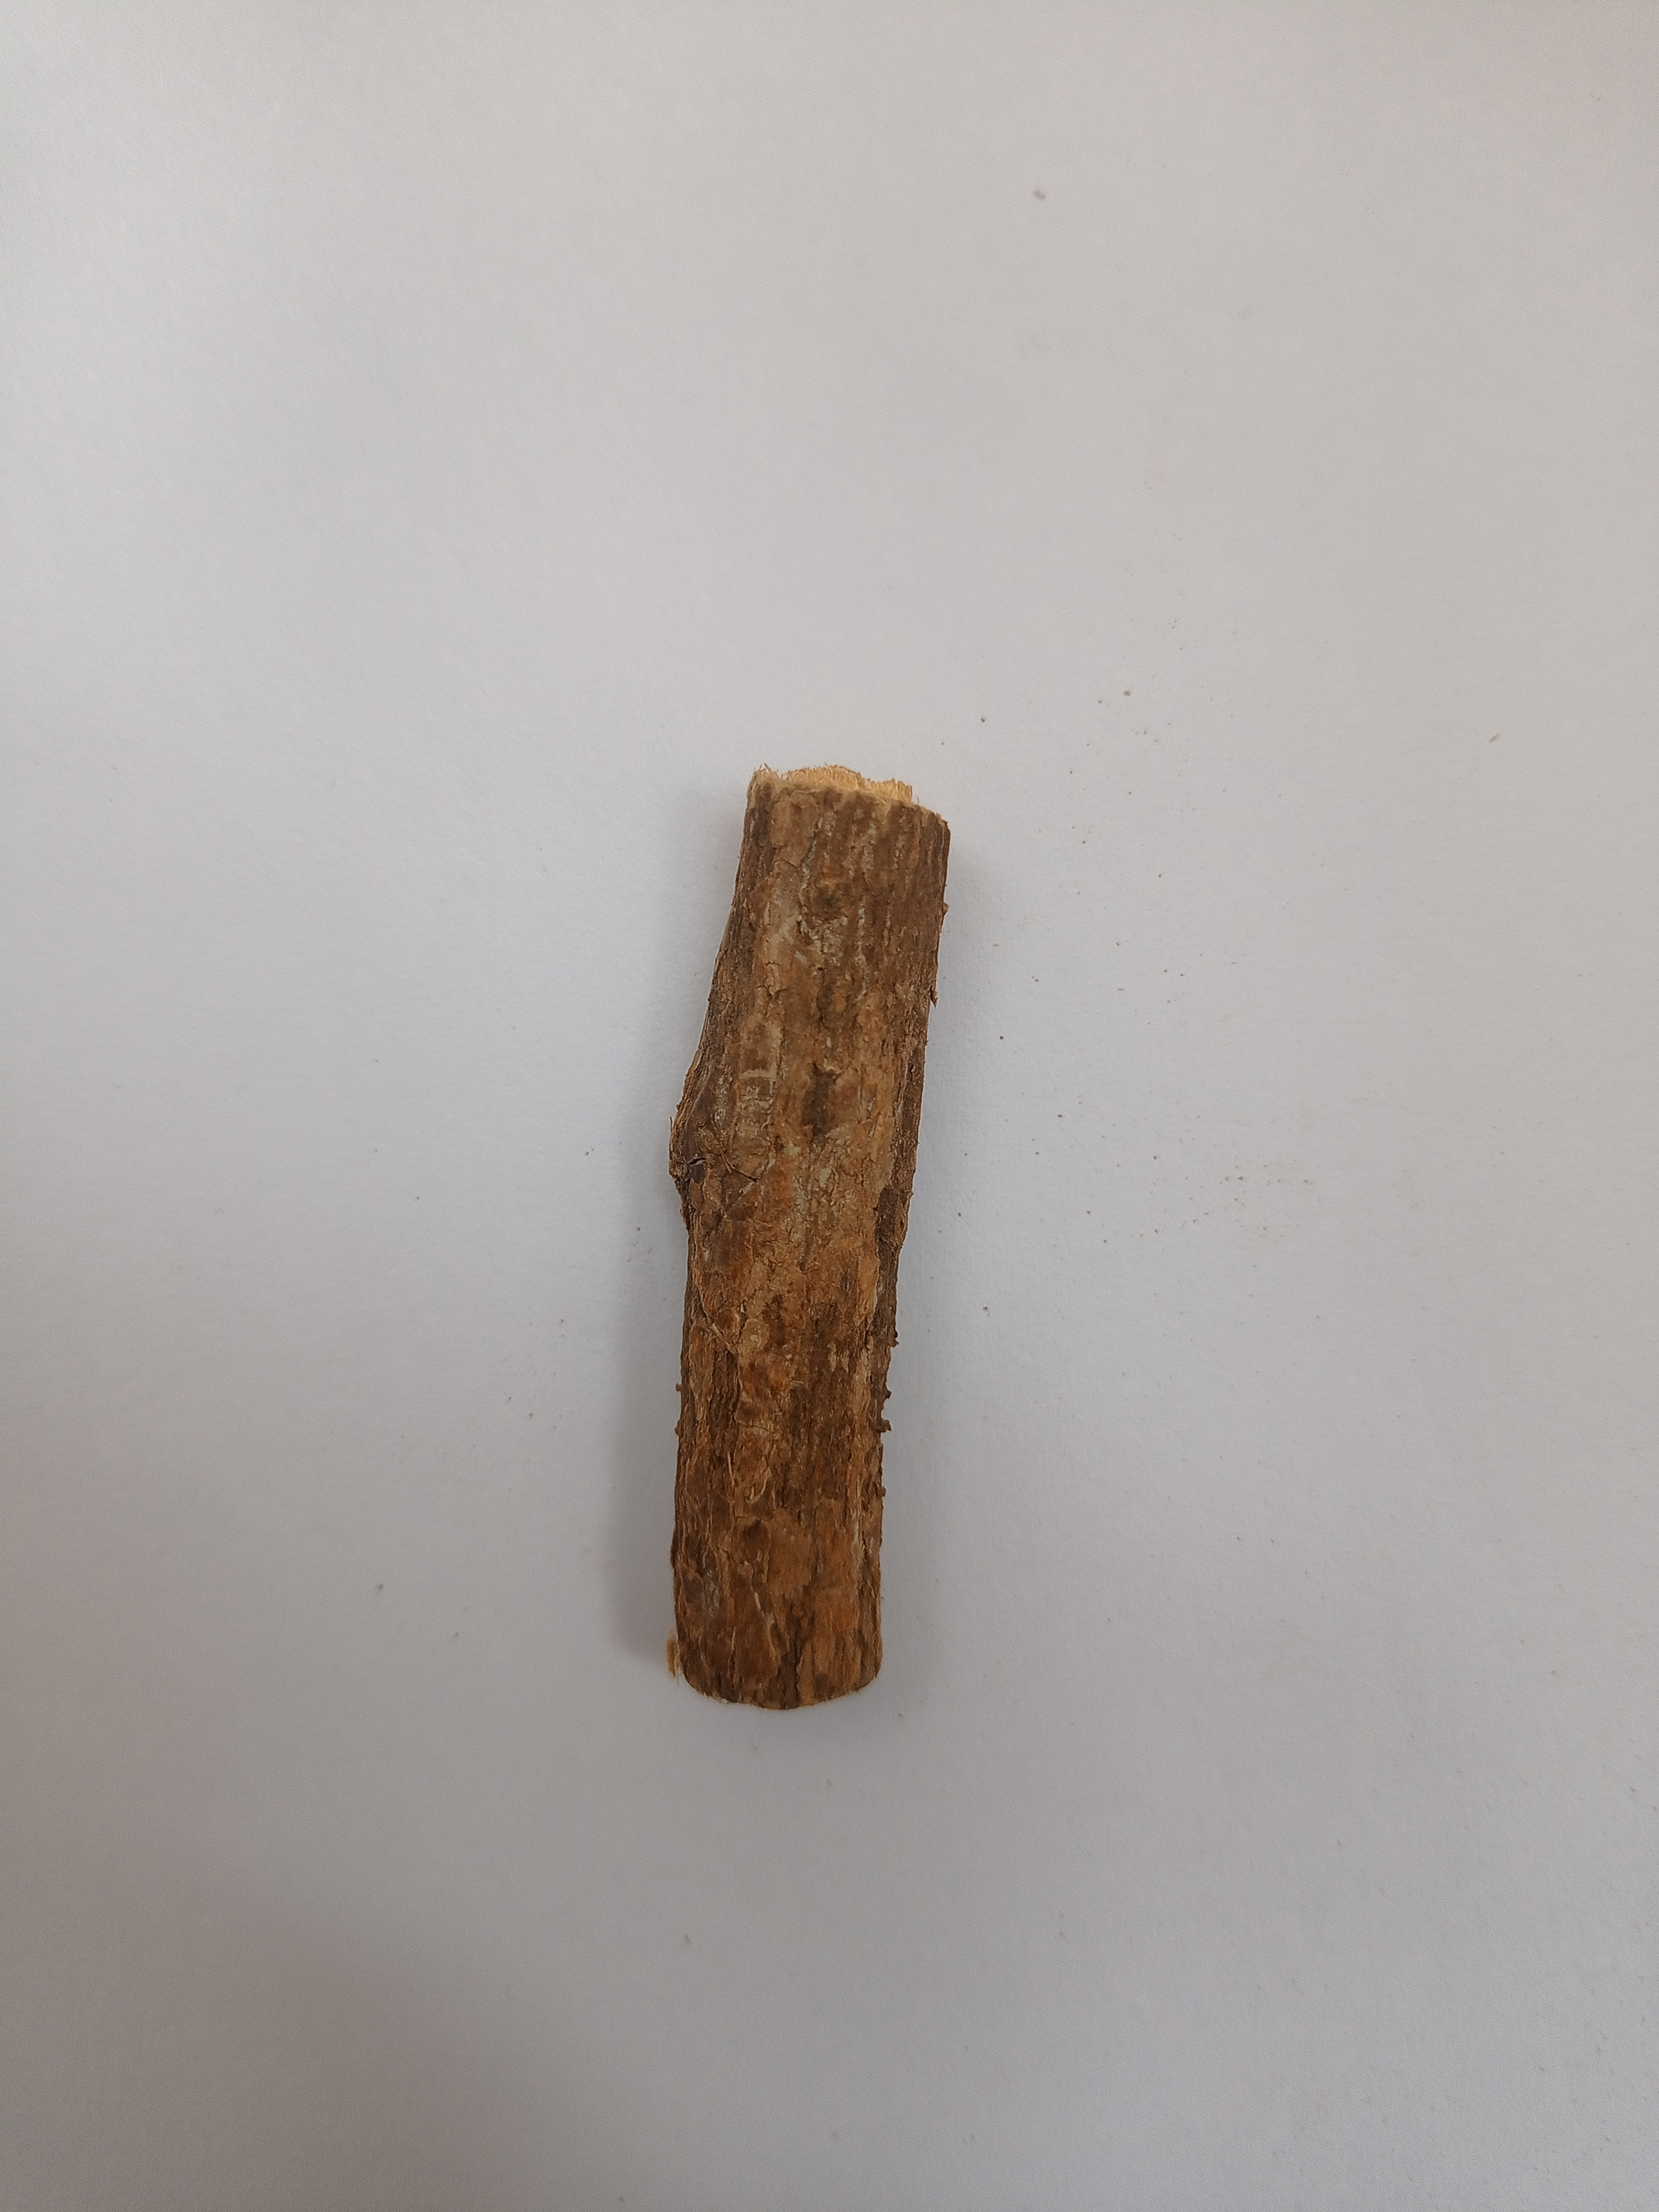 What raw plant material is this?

jesthamadh
